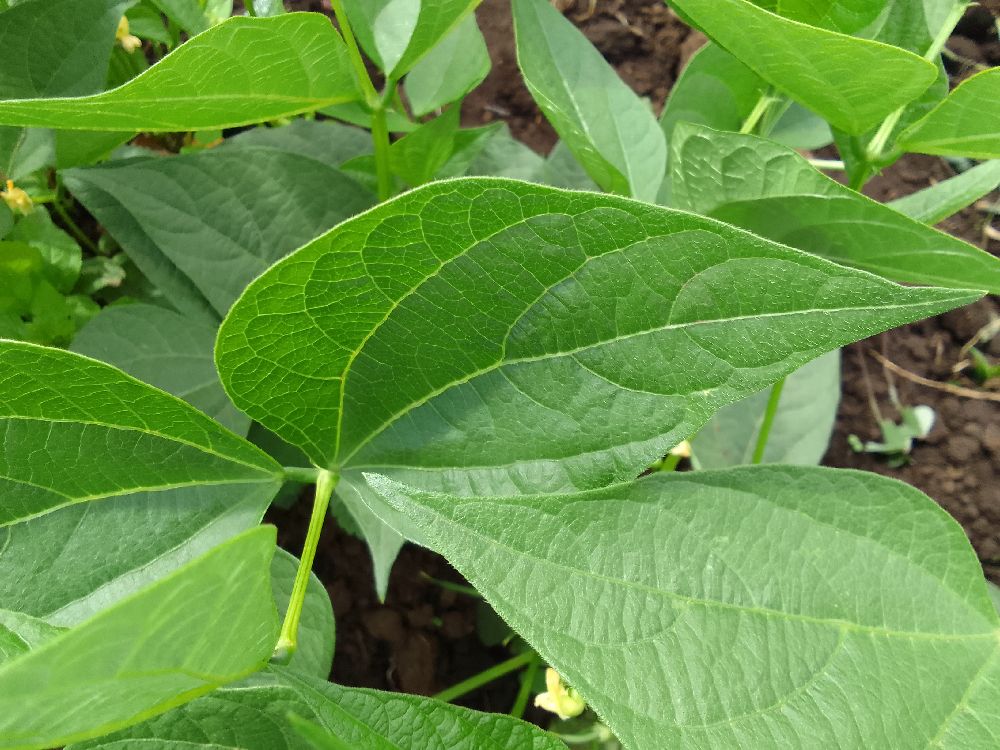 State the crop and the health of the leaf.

common bean, healthy
